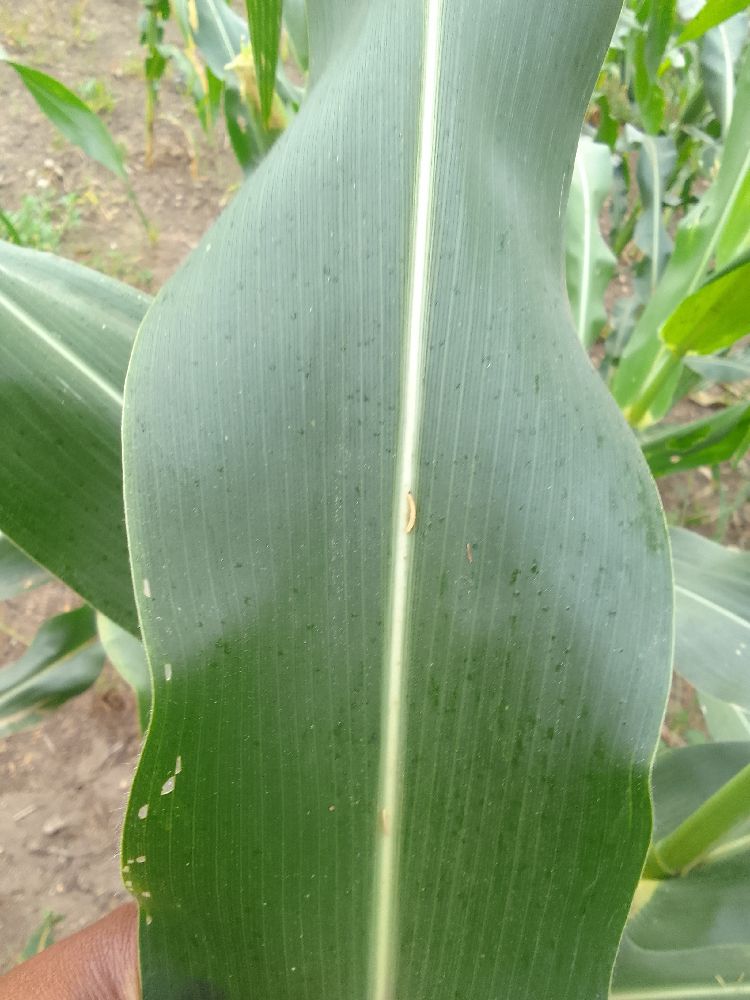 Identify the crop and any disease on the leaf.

maize, healthy
